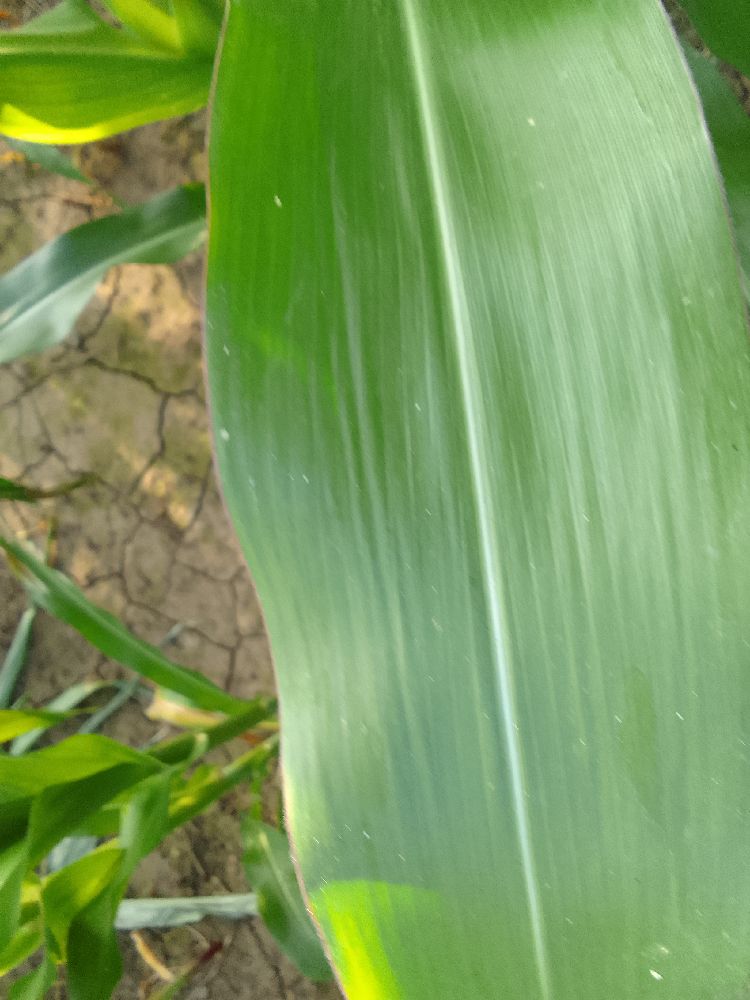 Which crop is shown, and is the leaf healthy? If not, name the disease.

maize, healthy
